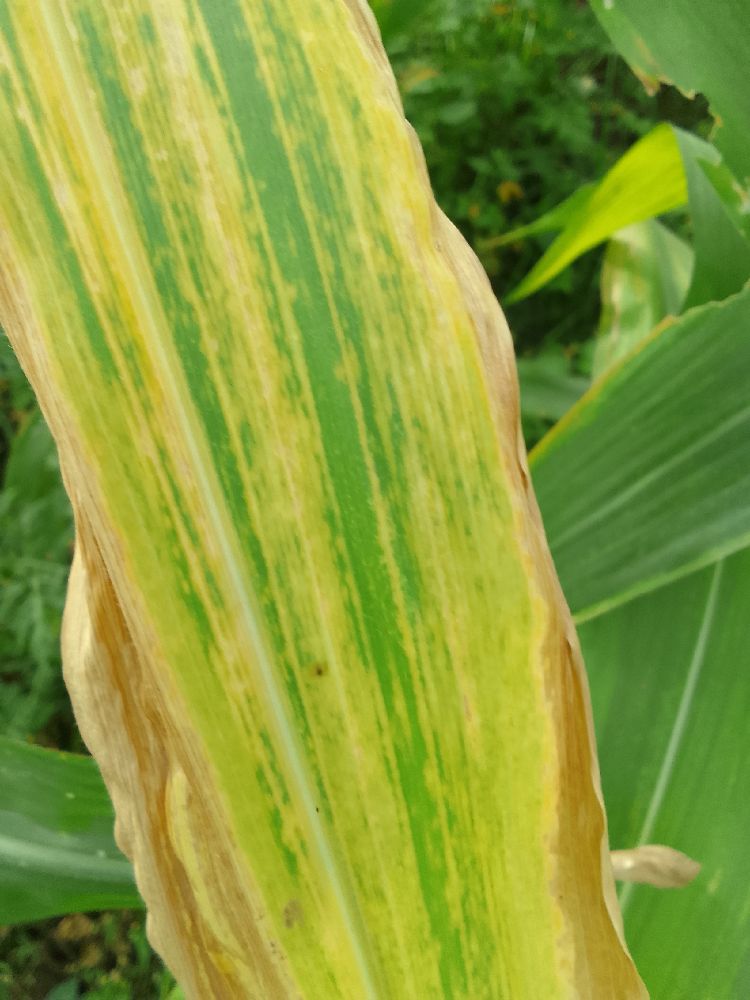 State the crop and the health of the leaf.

maize, maize lethal necrosis
